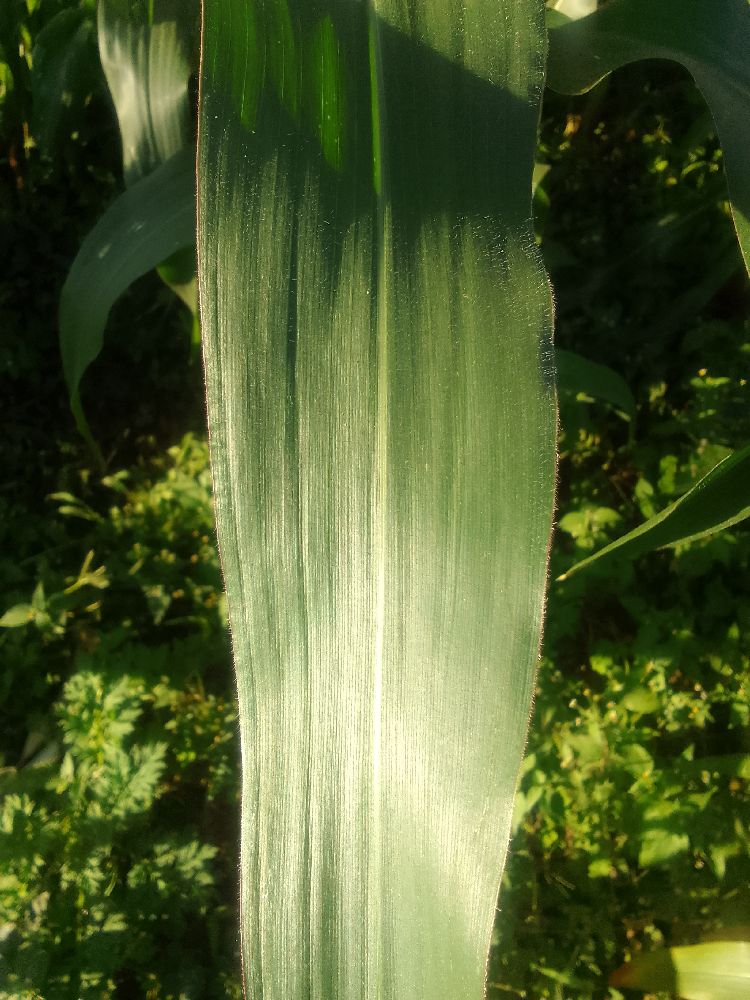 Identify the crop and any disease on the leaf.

maize, healthy
